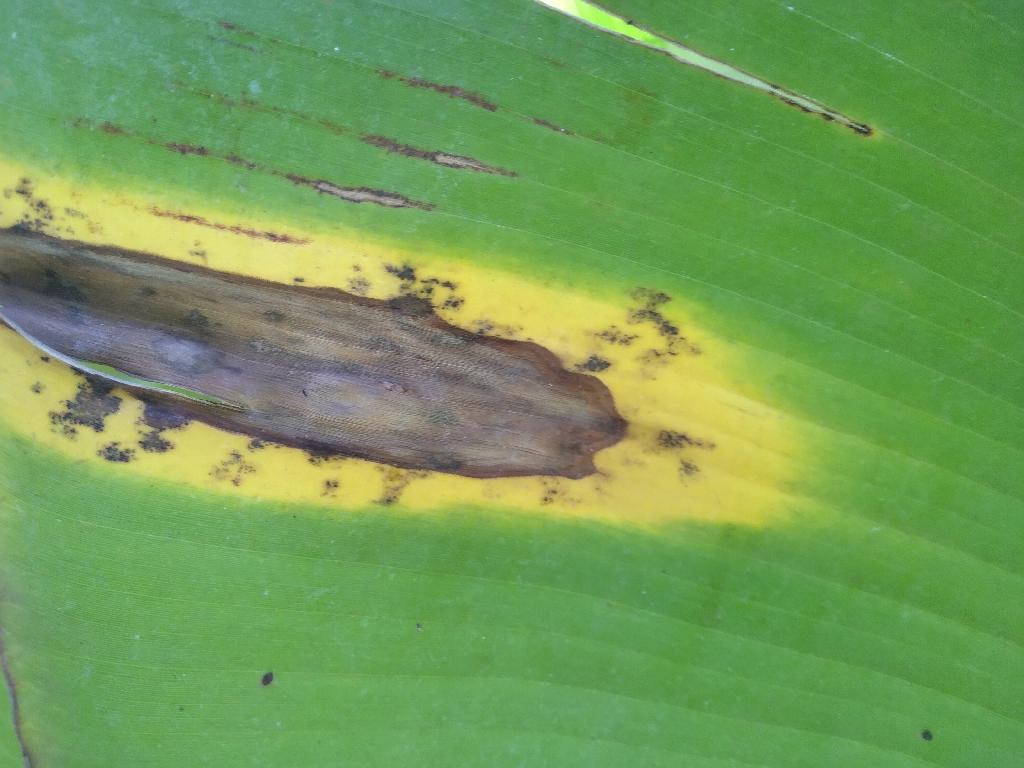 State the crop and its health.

banana, black sigatoka
